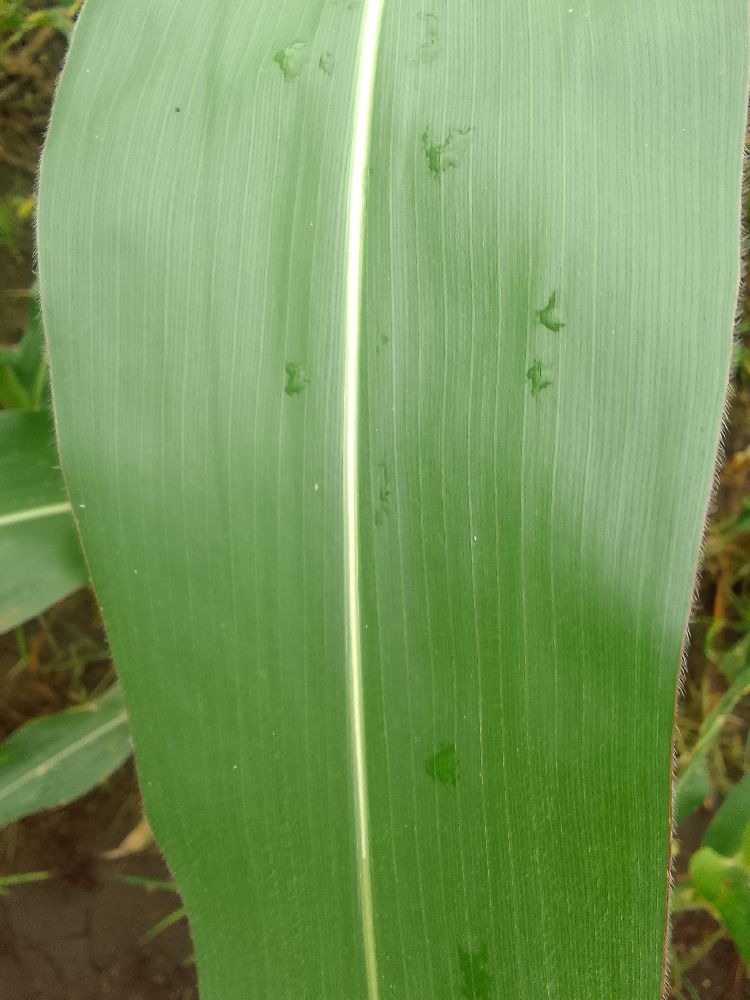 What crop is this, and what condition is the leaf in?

maize, healthy
